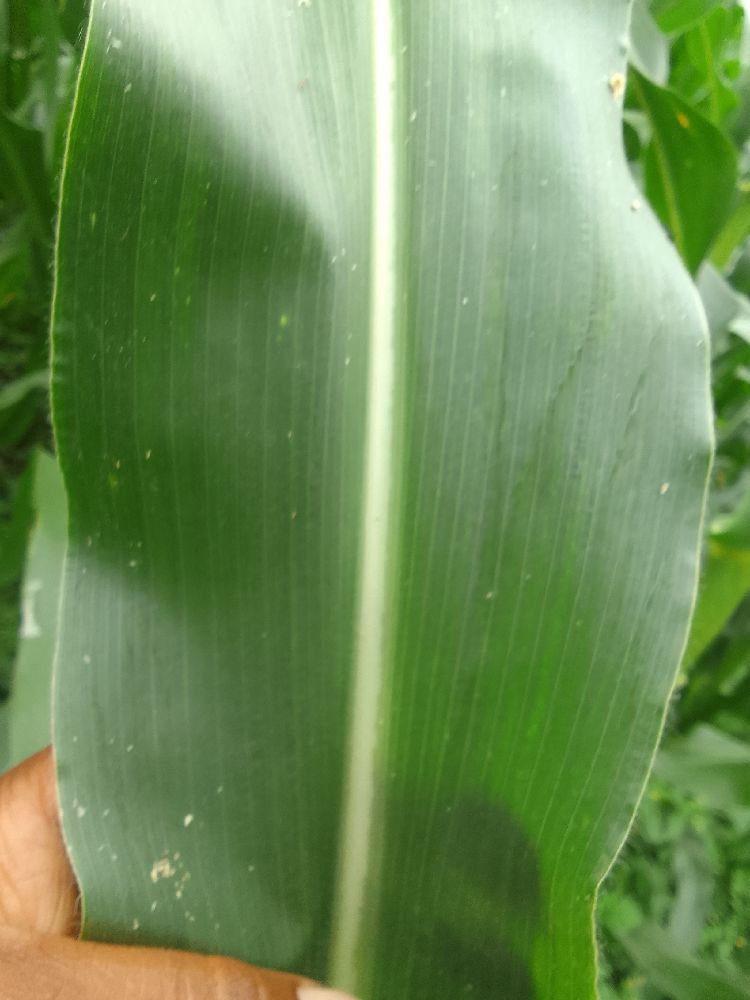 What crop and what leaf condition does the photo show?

maize, healthy
